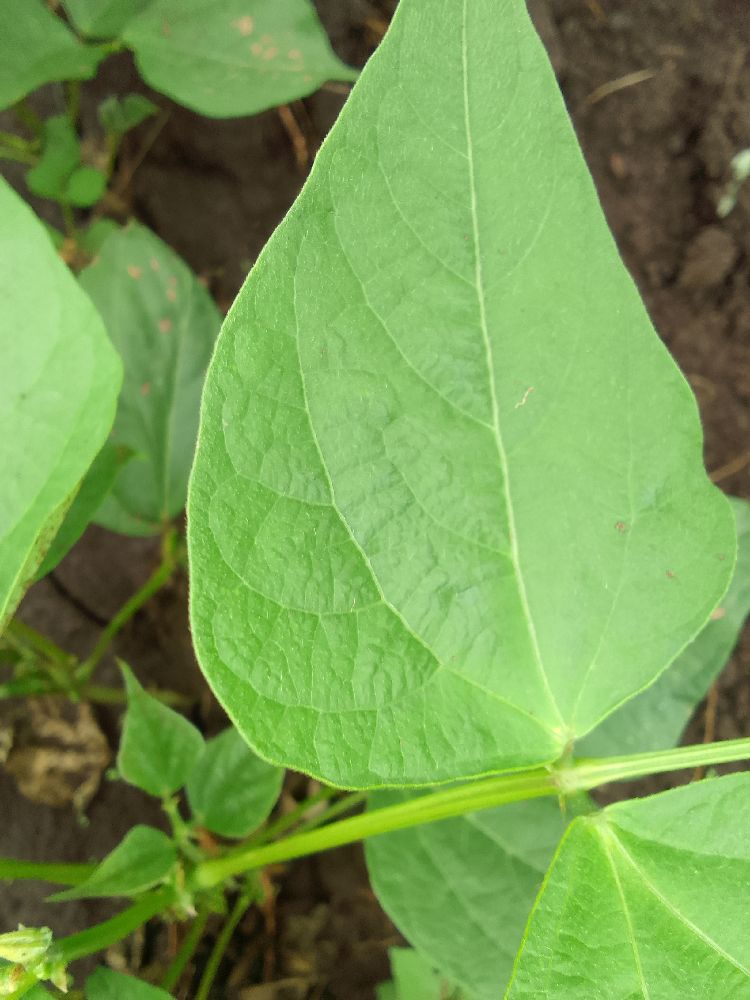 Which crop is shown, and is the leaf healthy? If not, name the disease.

common bean, healthy
